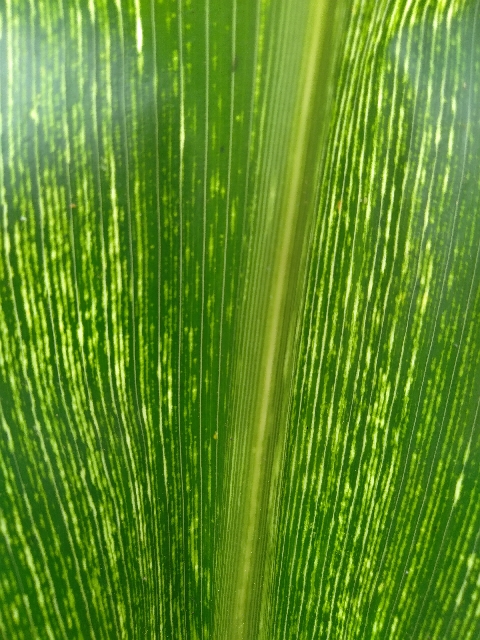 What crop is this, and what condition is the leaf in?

maize, maize streak virus
